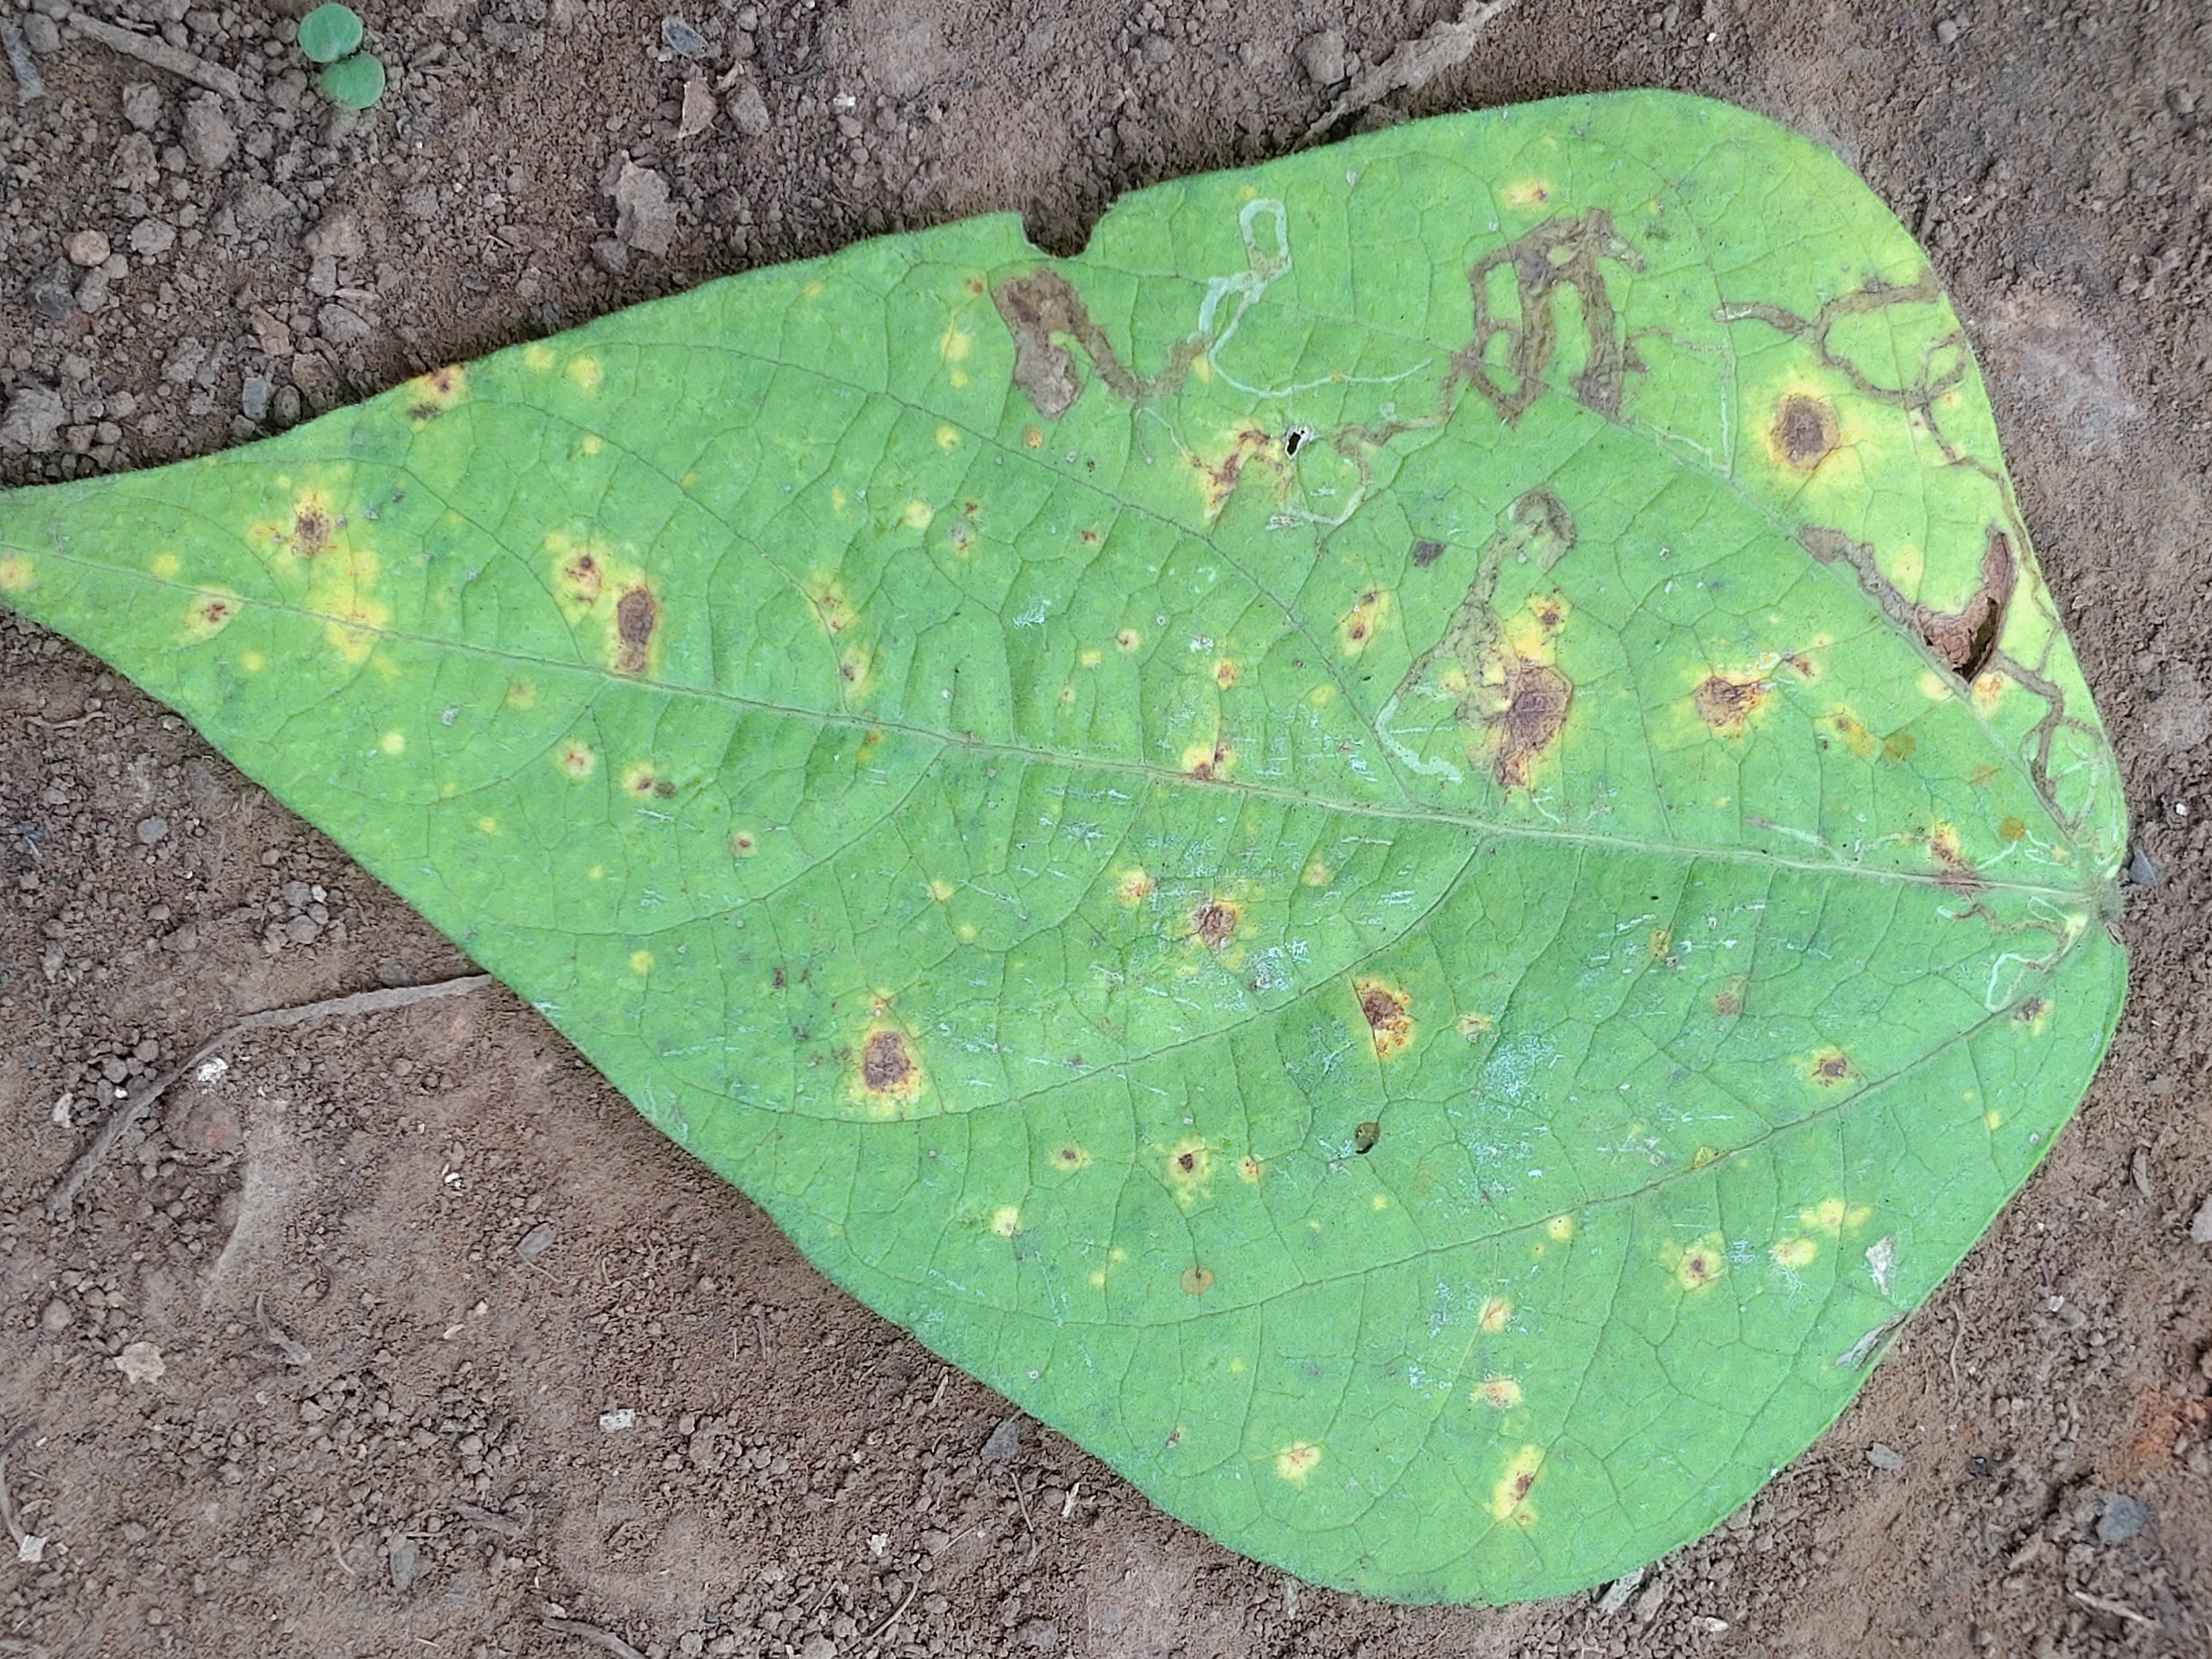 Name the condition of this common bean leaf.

rust
